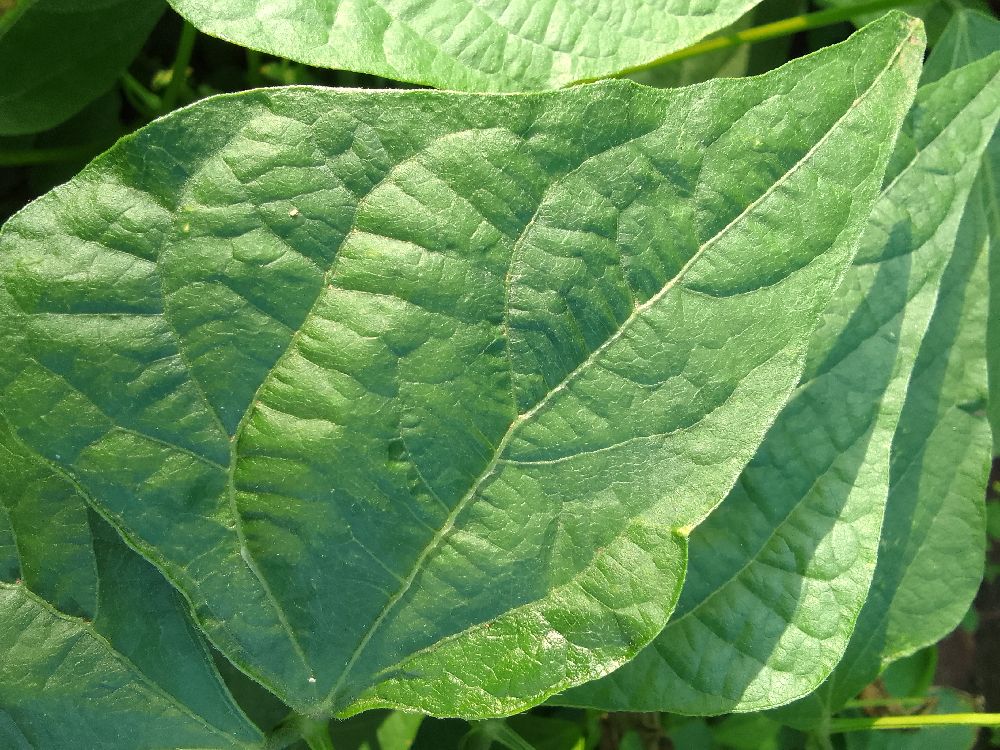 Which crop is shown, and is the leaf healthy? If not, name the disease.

common bean, healthy
